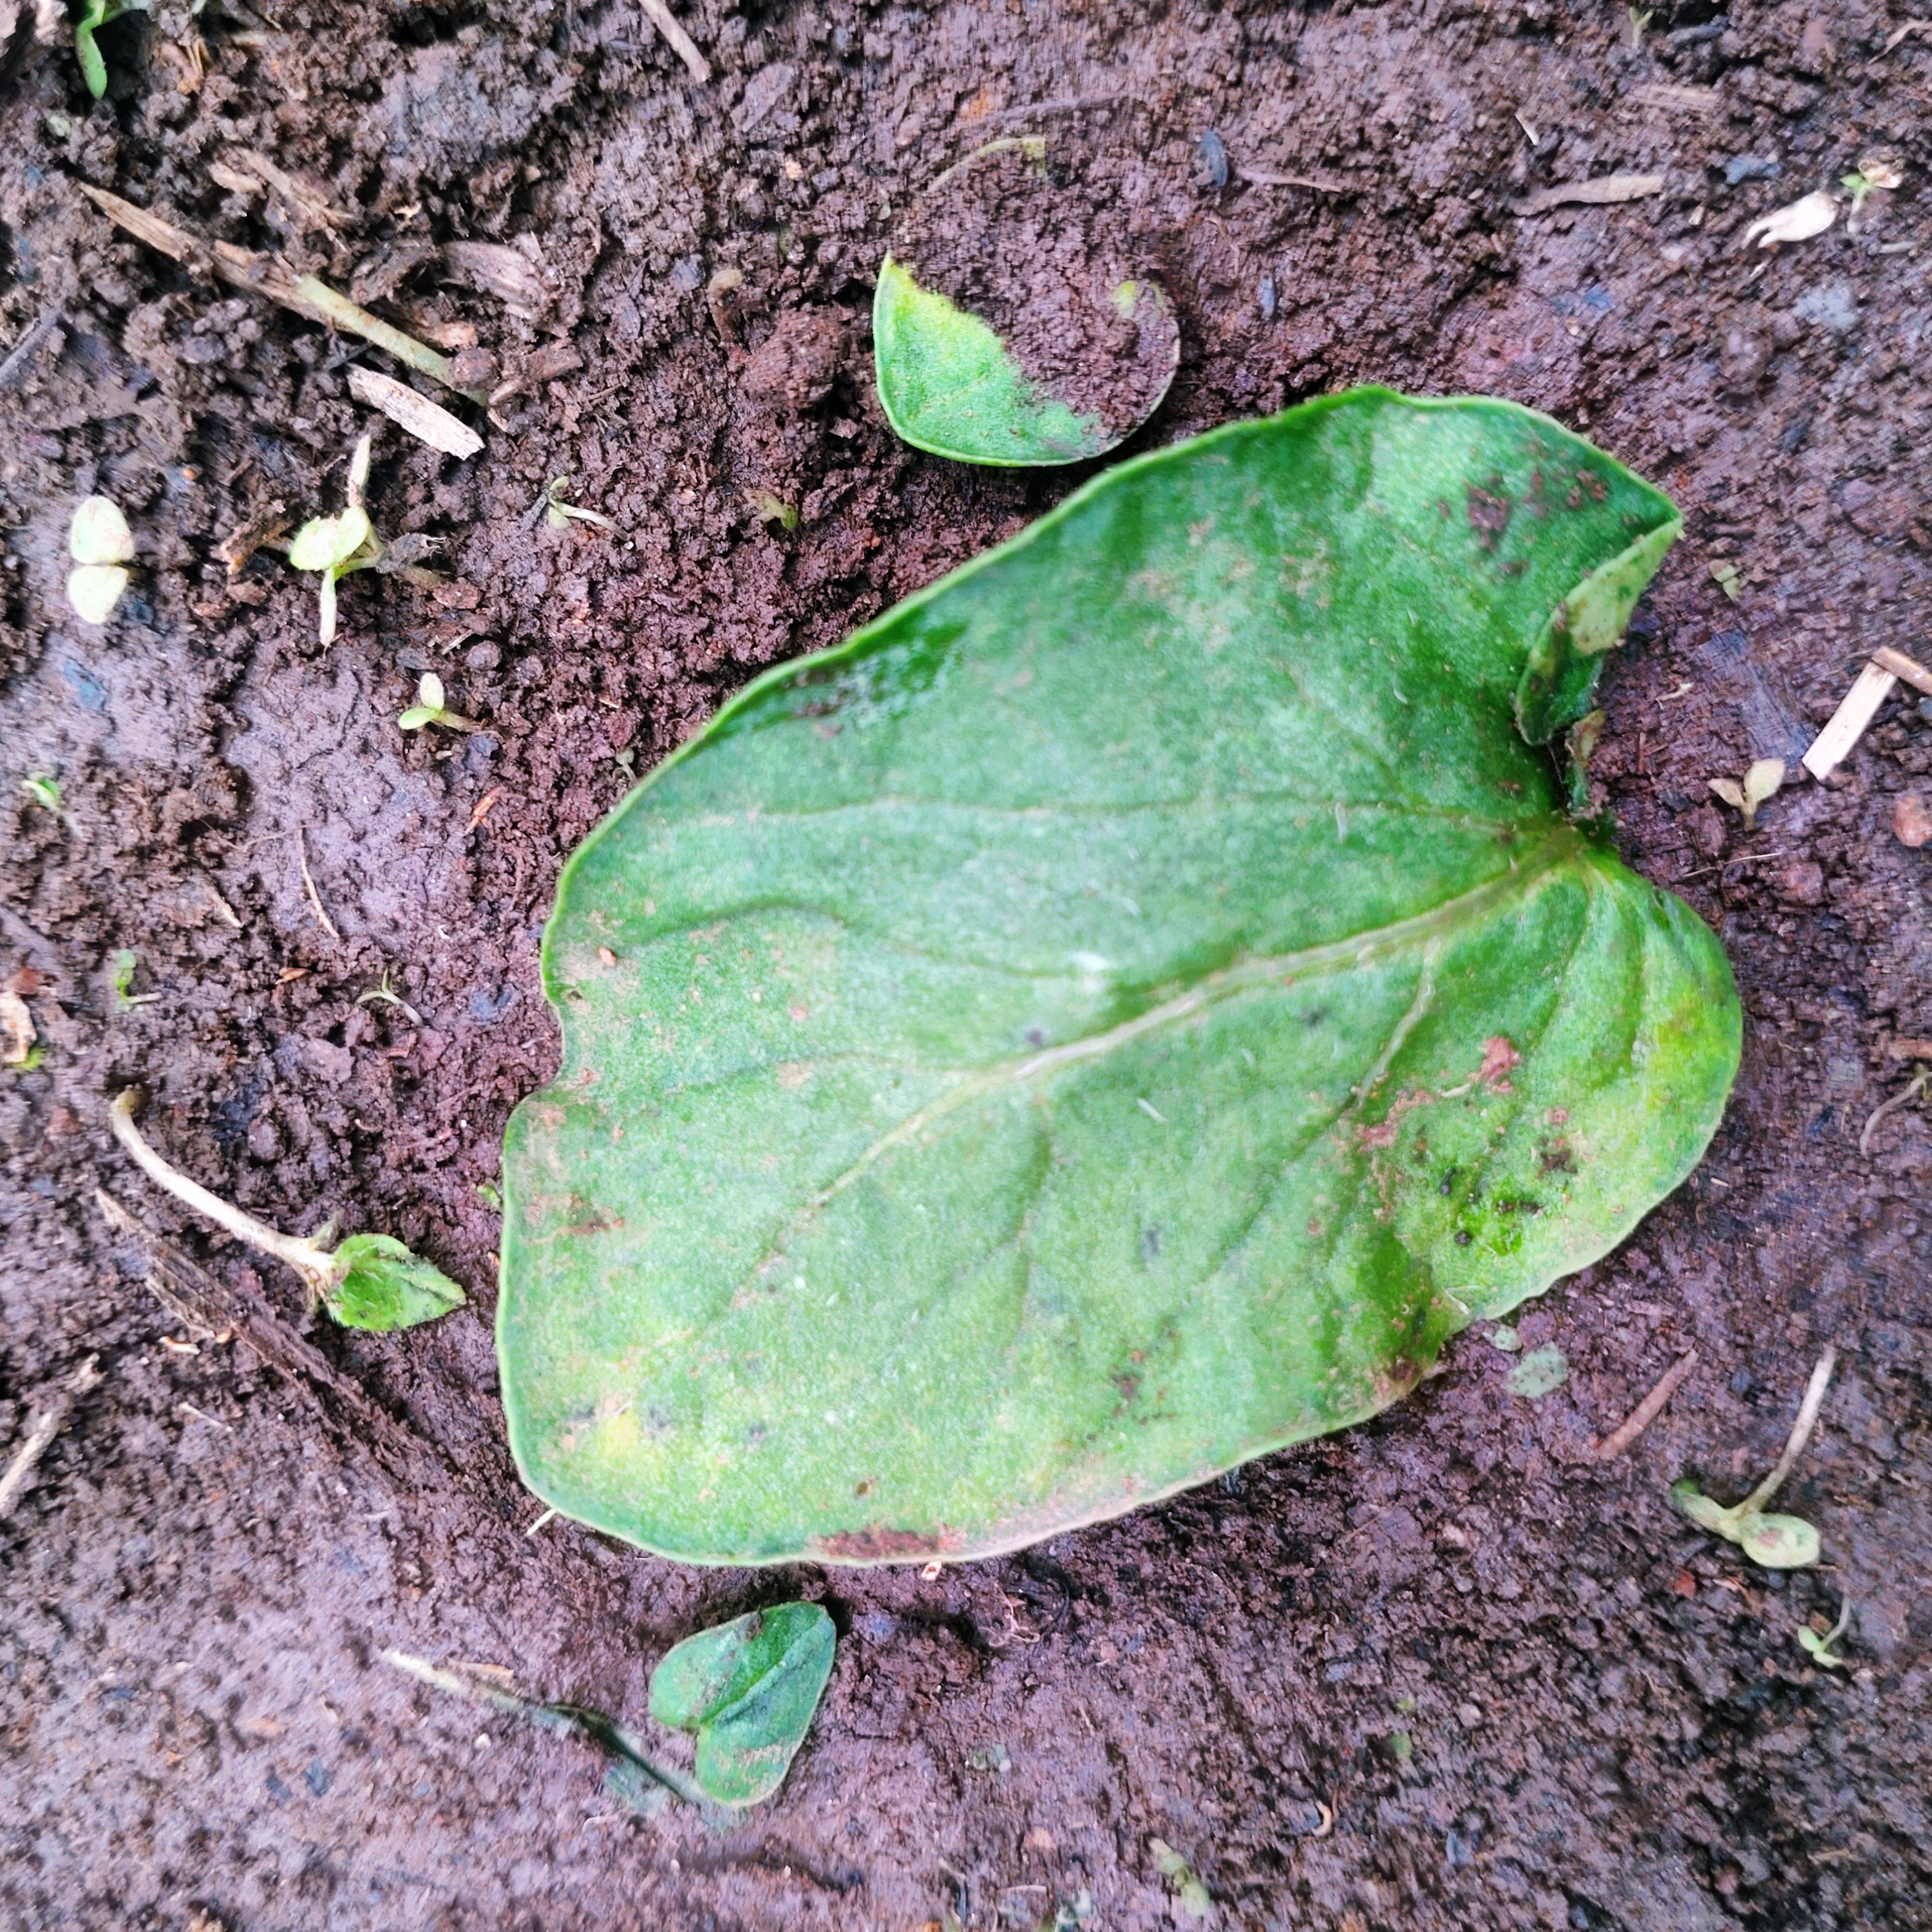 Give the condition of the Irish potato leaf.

late blight
